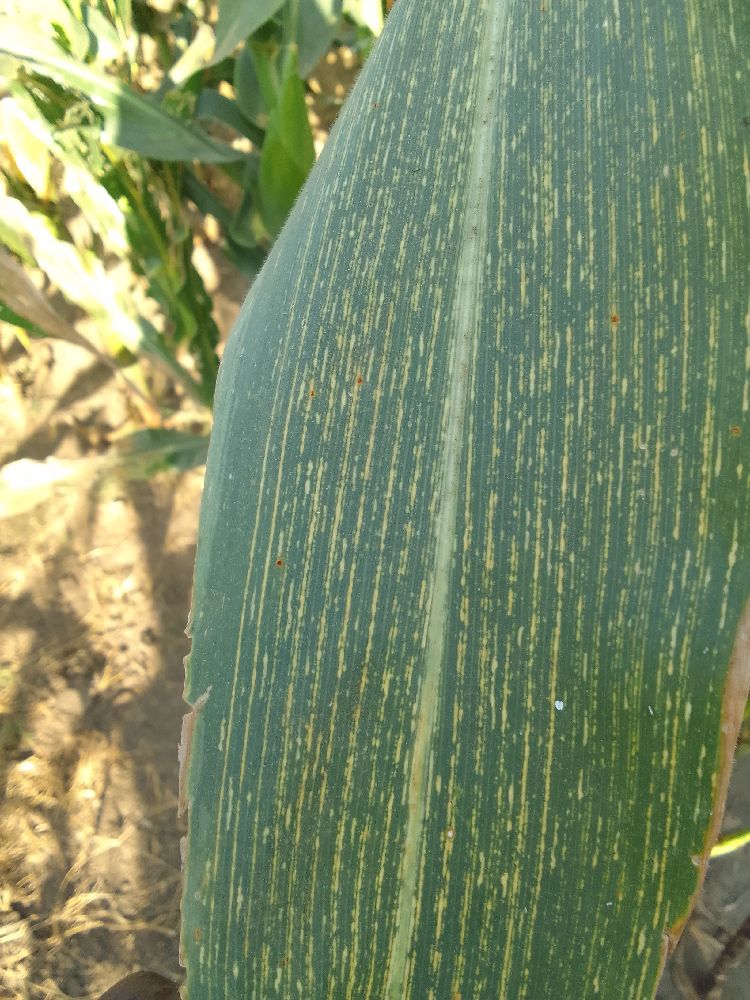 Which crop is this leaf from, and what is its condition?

maize, maize streak virus
